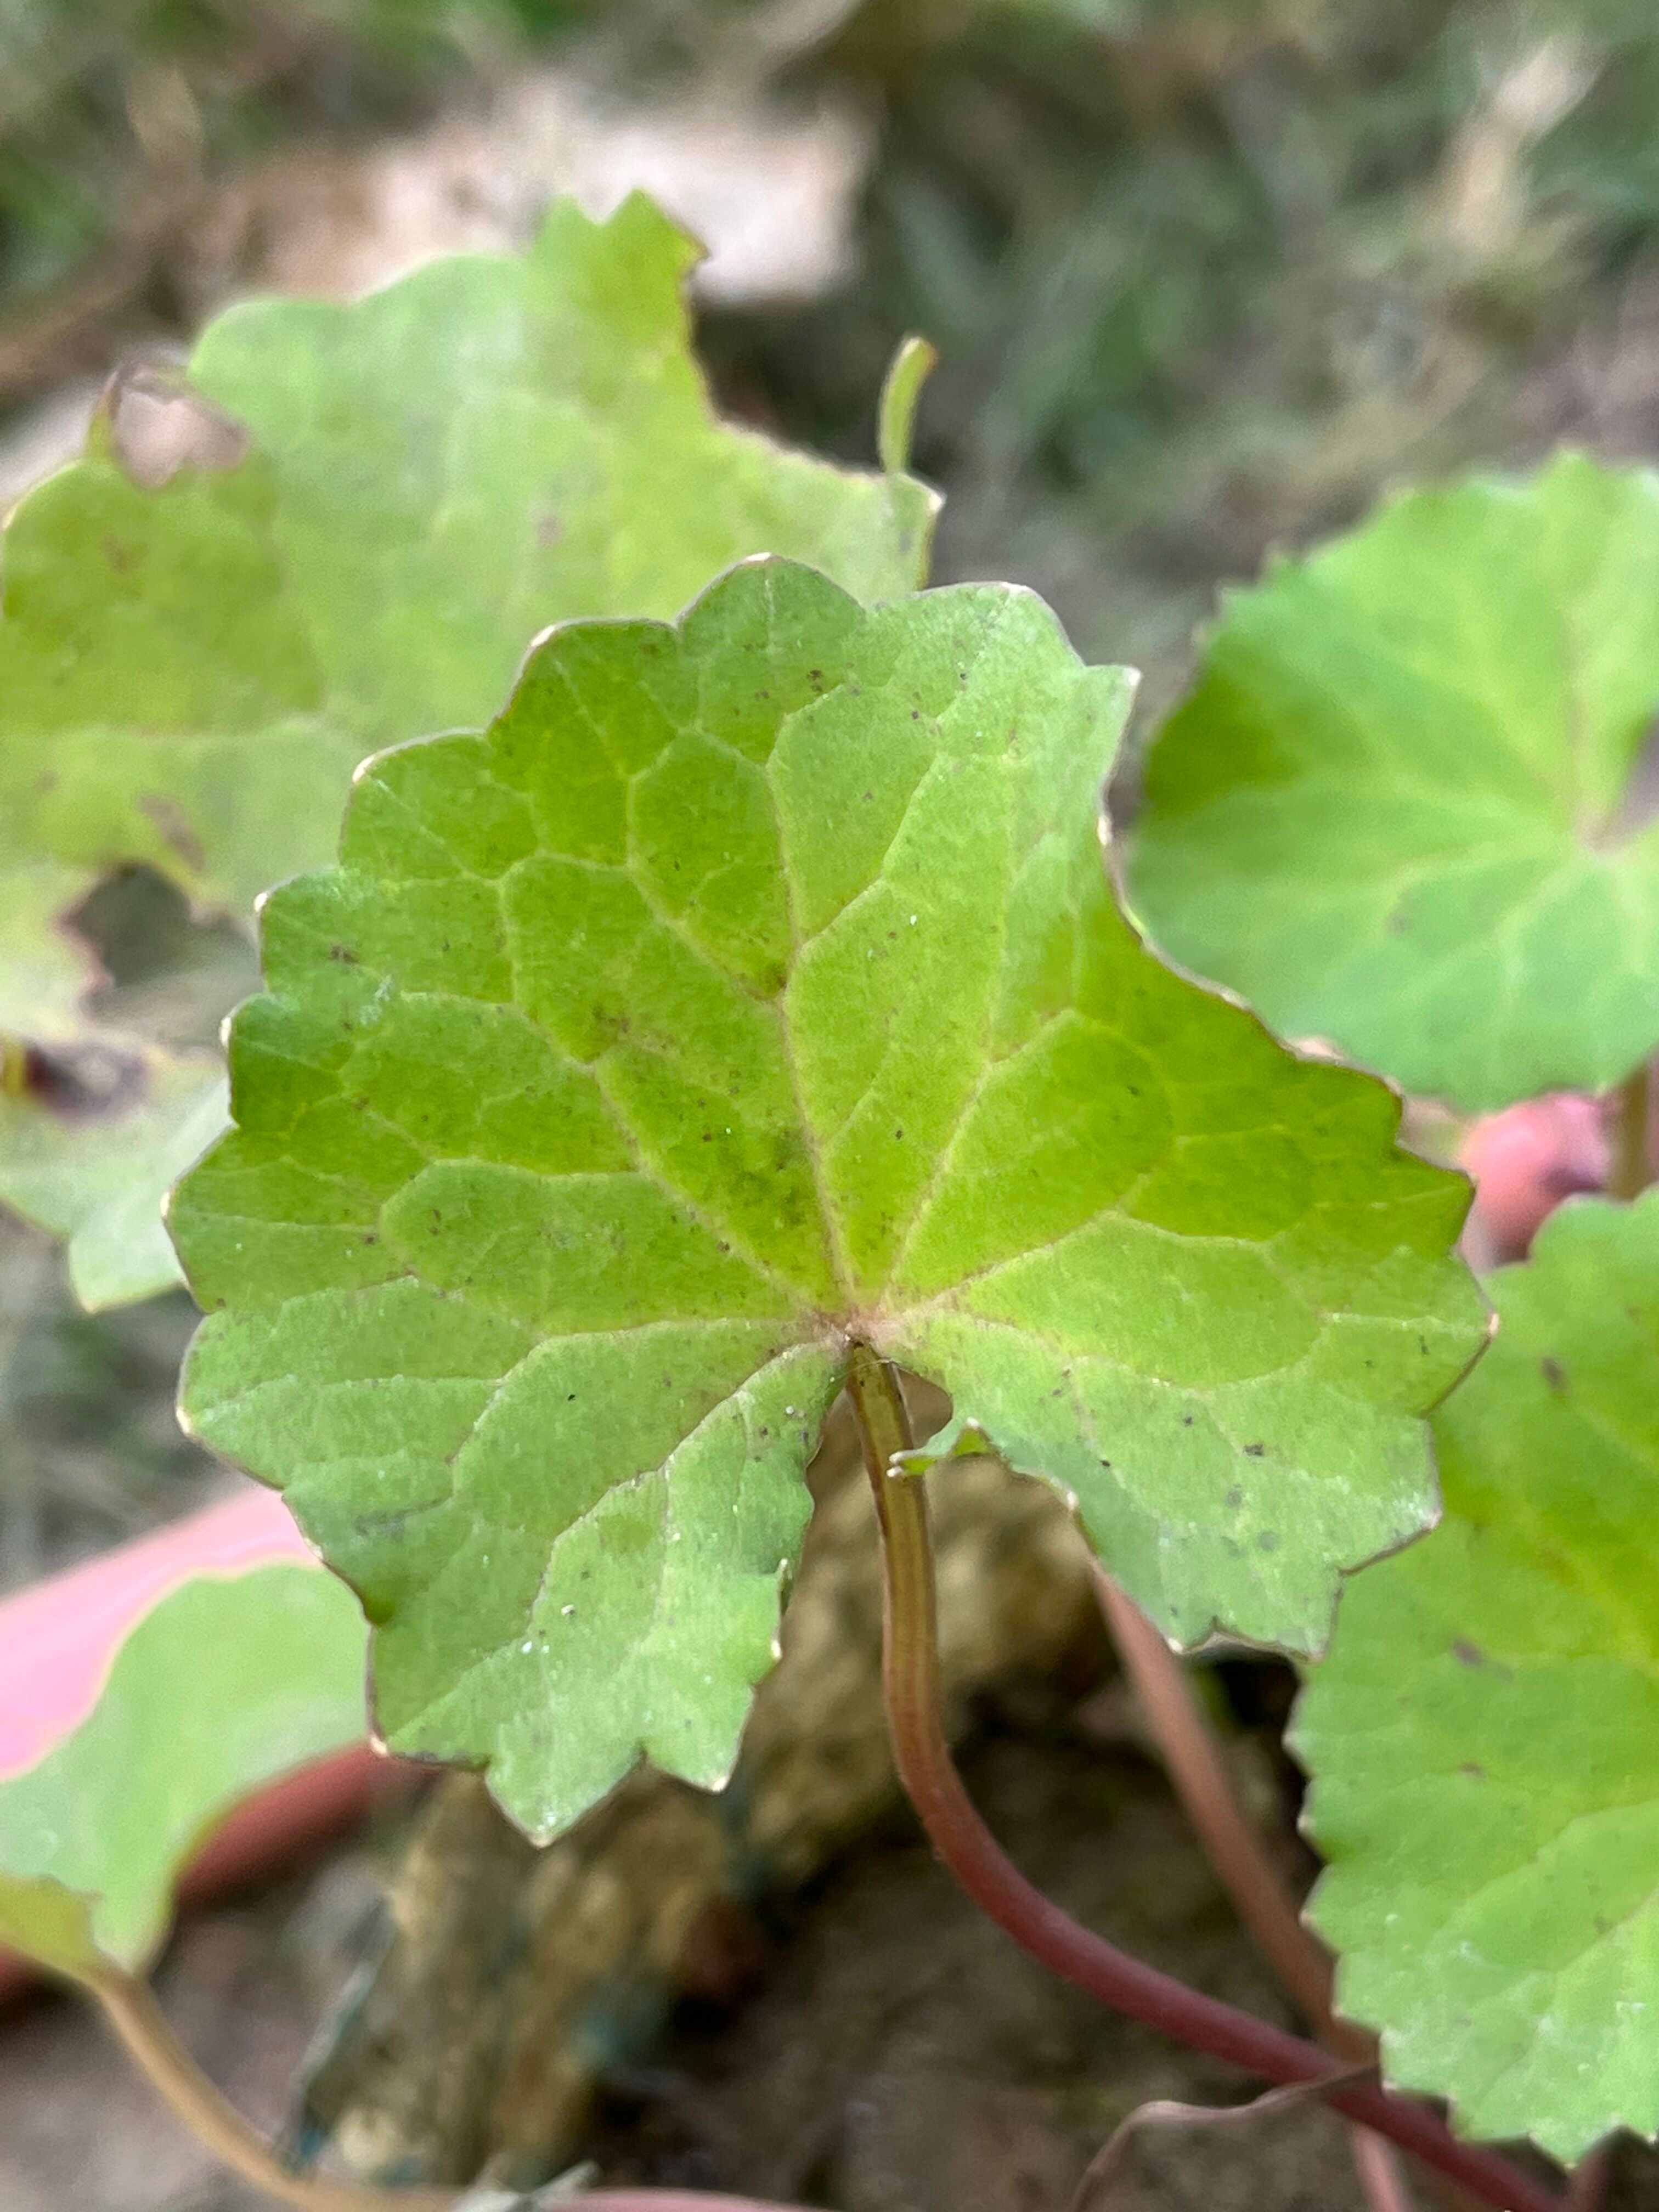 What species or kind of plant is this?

thankuni
